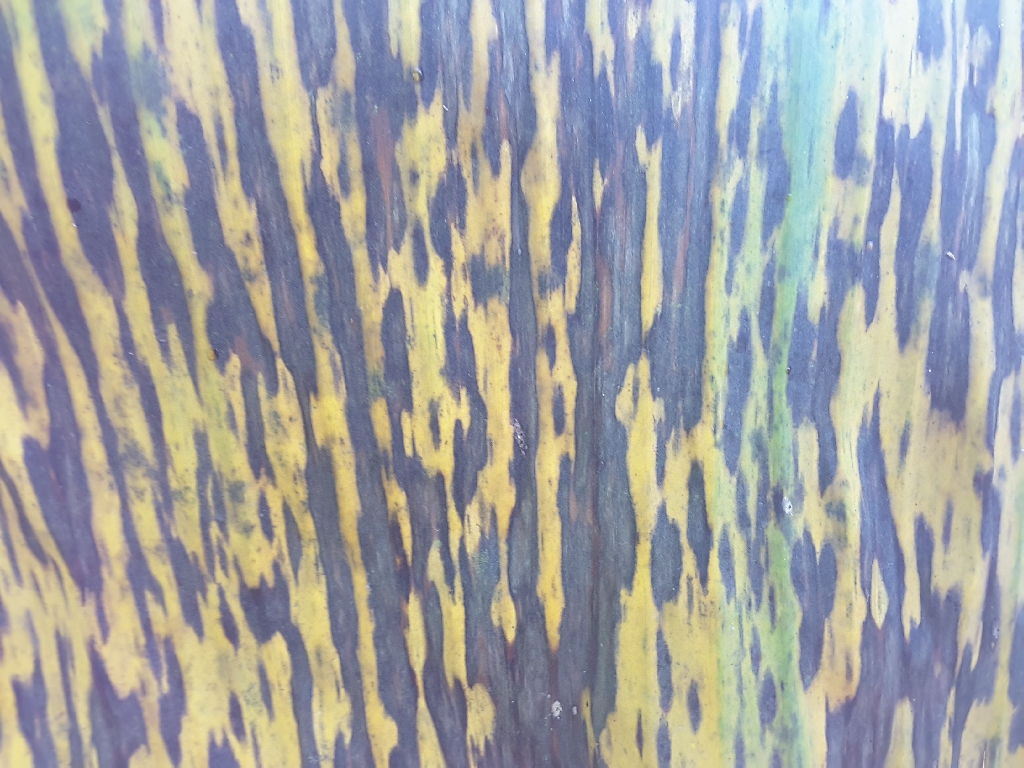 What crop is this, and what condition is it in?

banana, black sigatoka
